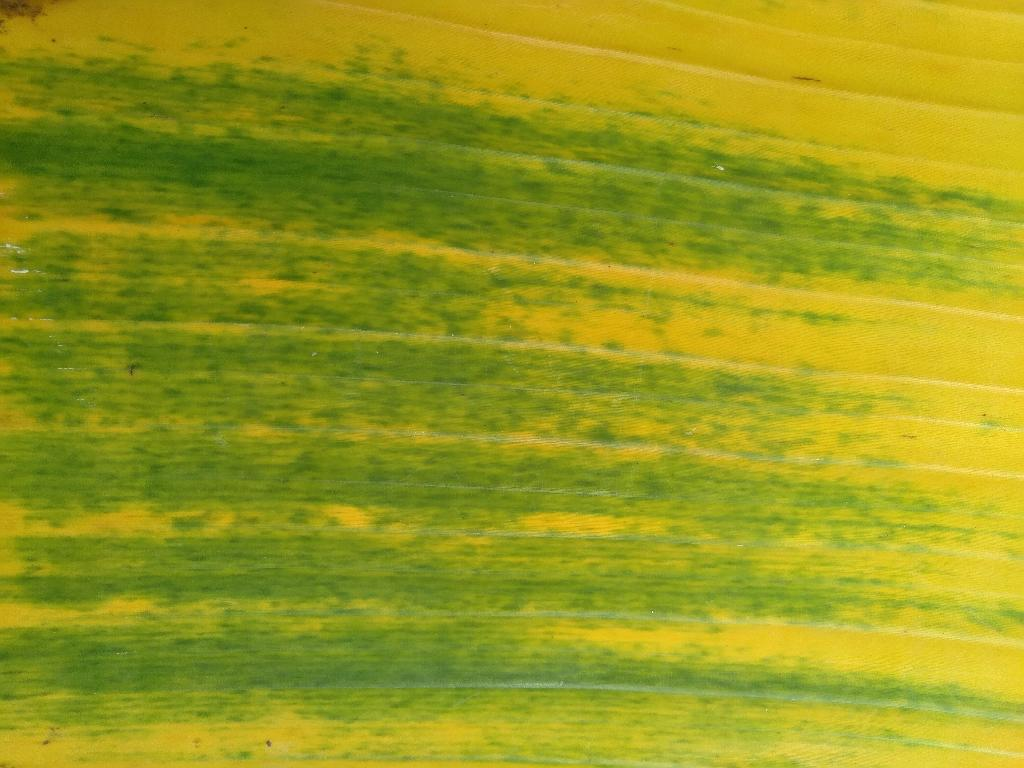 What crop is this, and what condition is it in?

banana, fusarium wilt race 1
